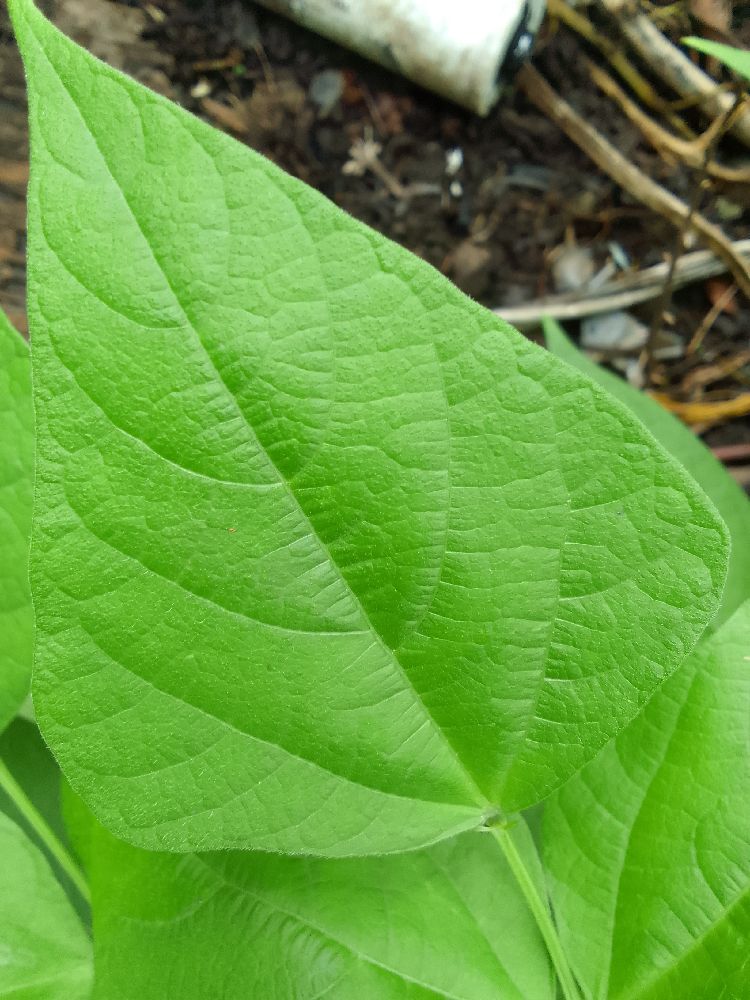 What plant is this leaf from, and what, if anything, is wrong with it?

common bean, healthy
